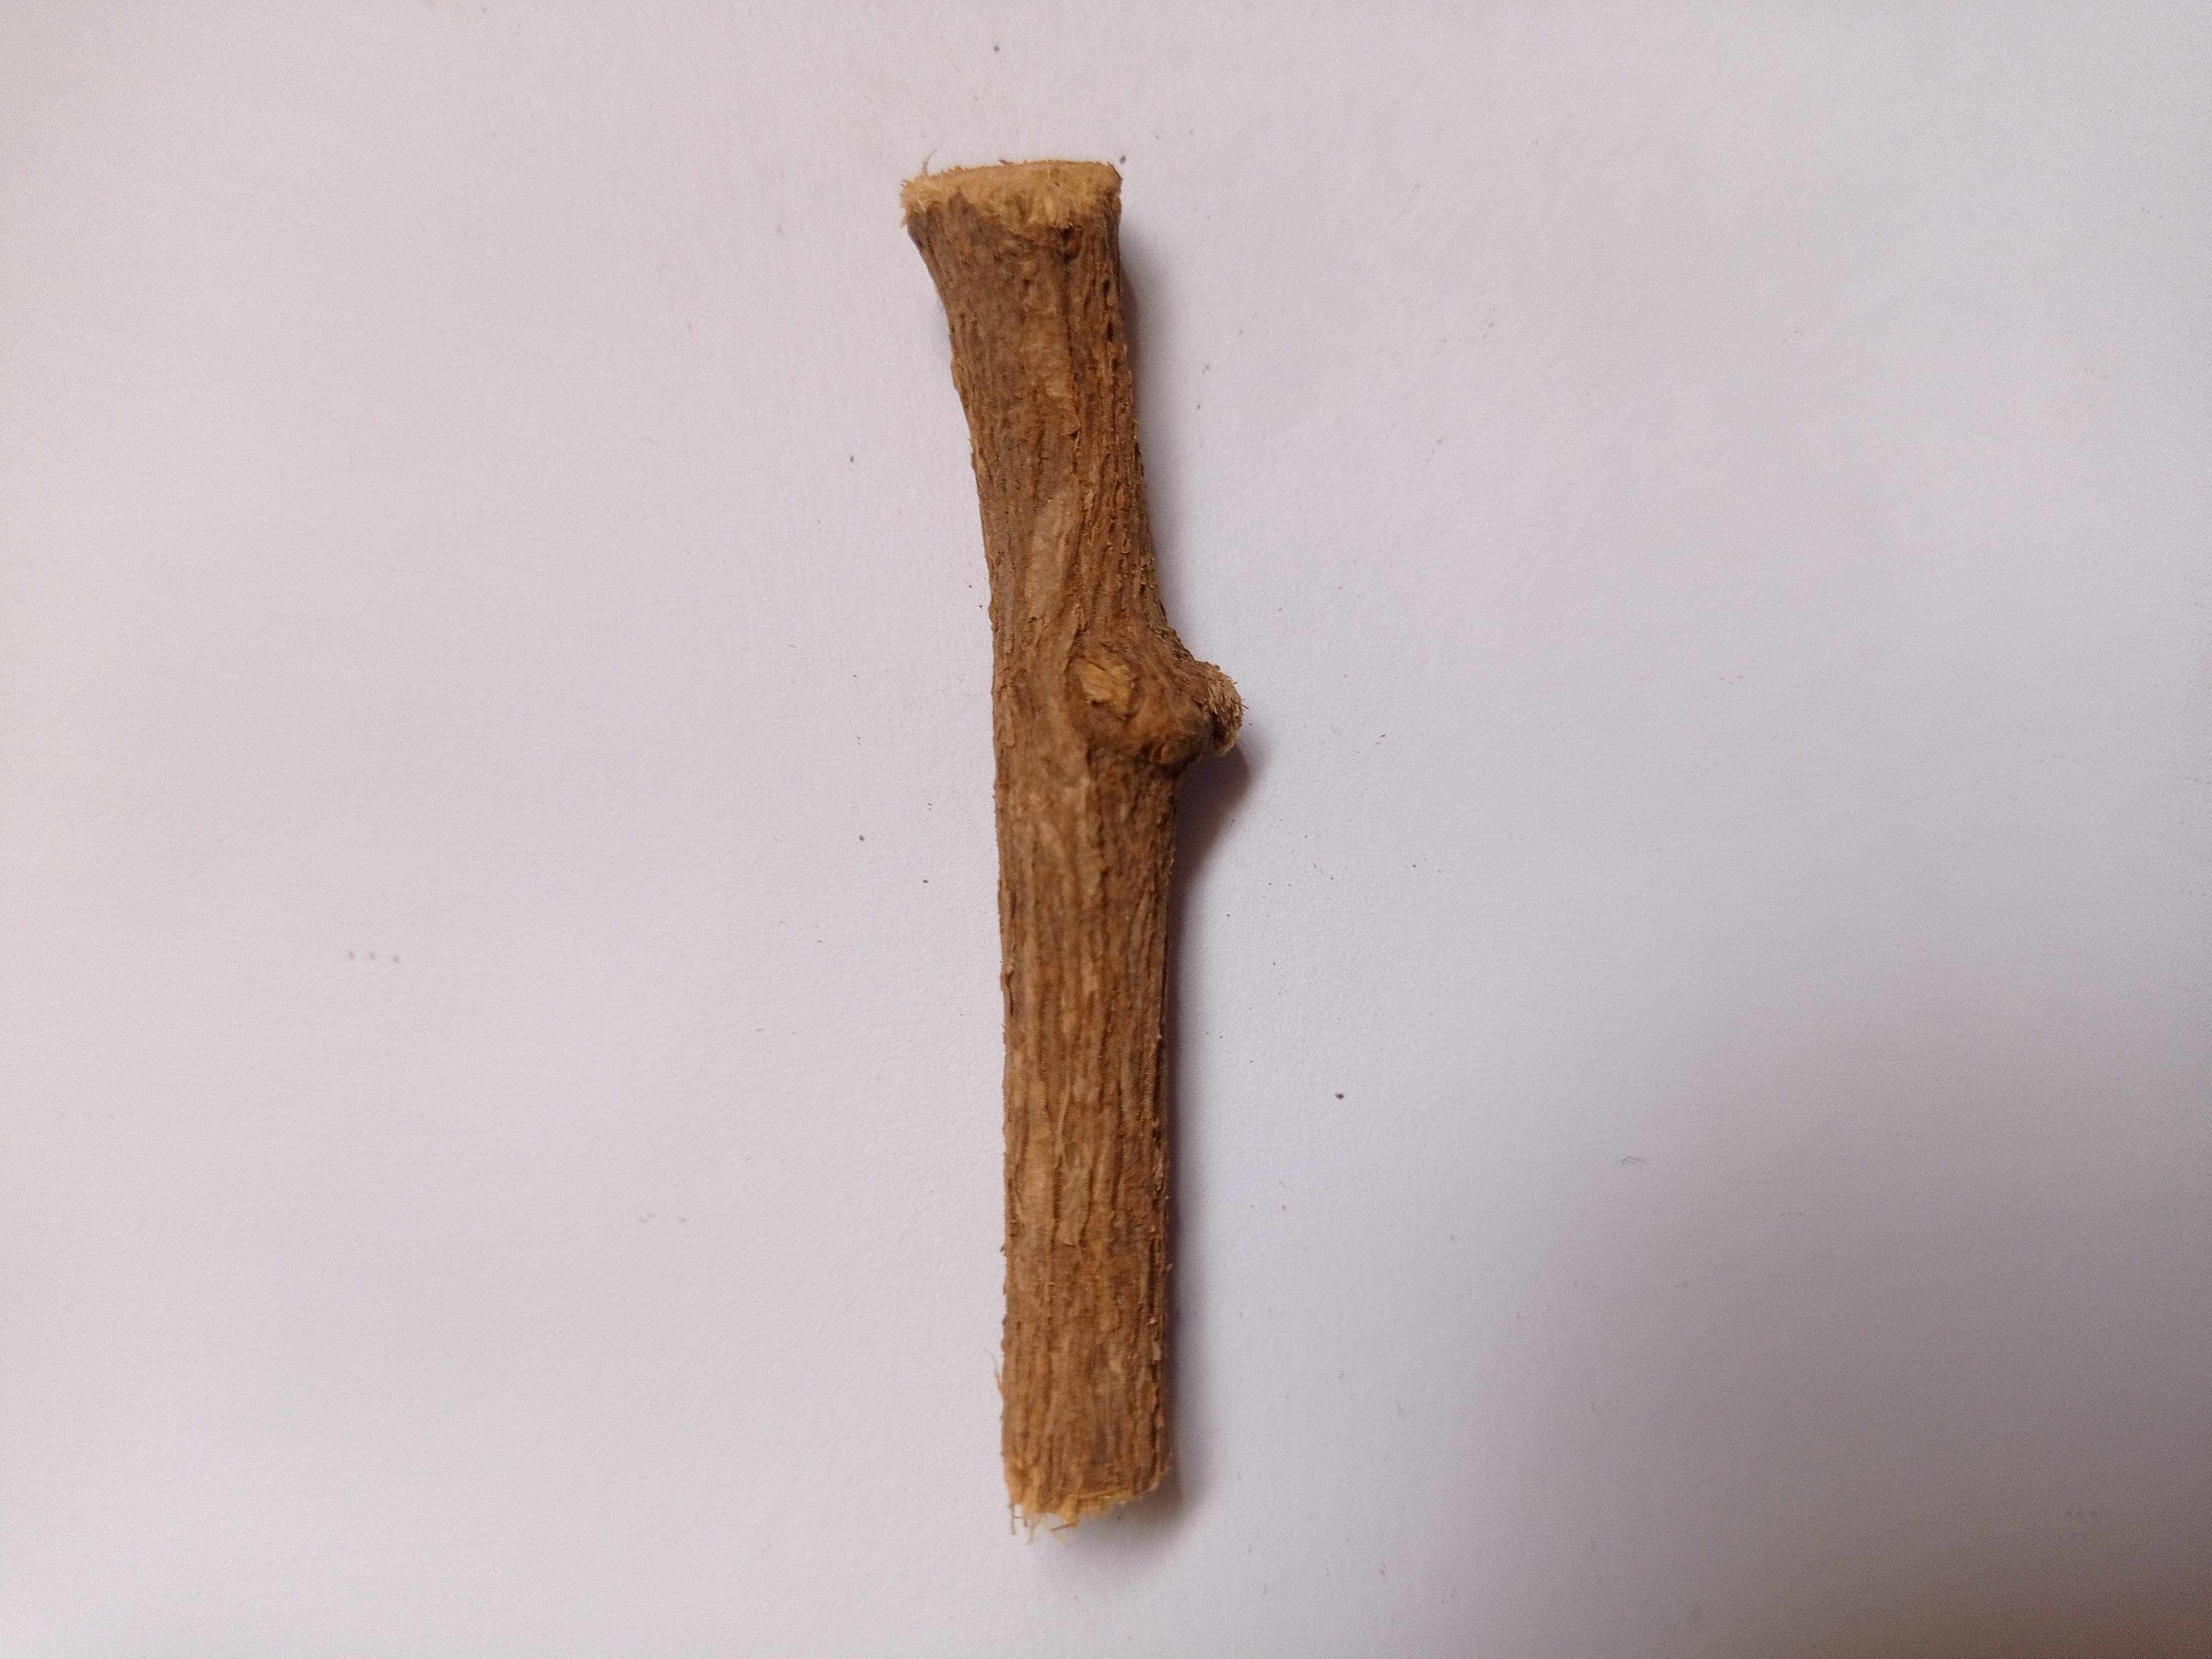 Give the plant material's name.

jesthamadh
